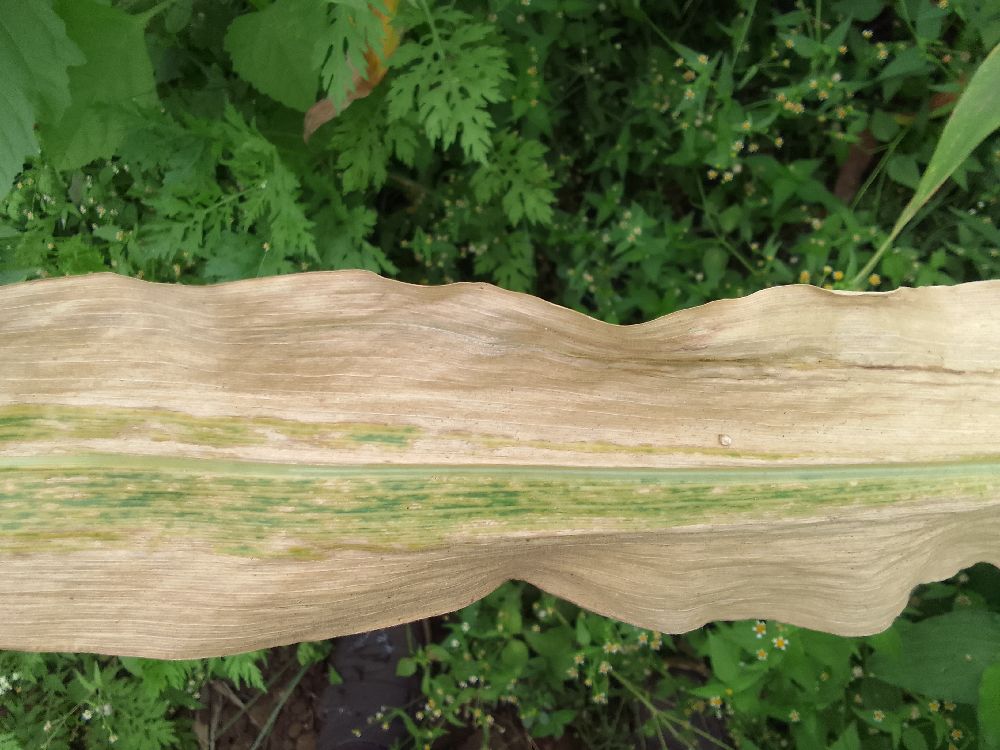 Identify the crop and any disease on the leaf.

maize, maize lethal necrosis
